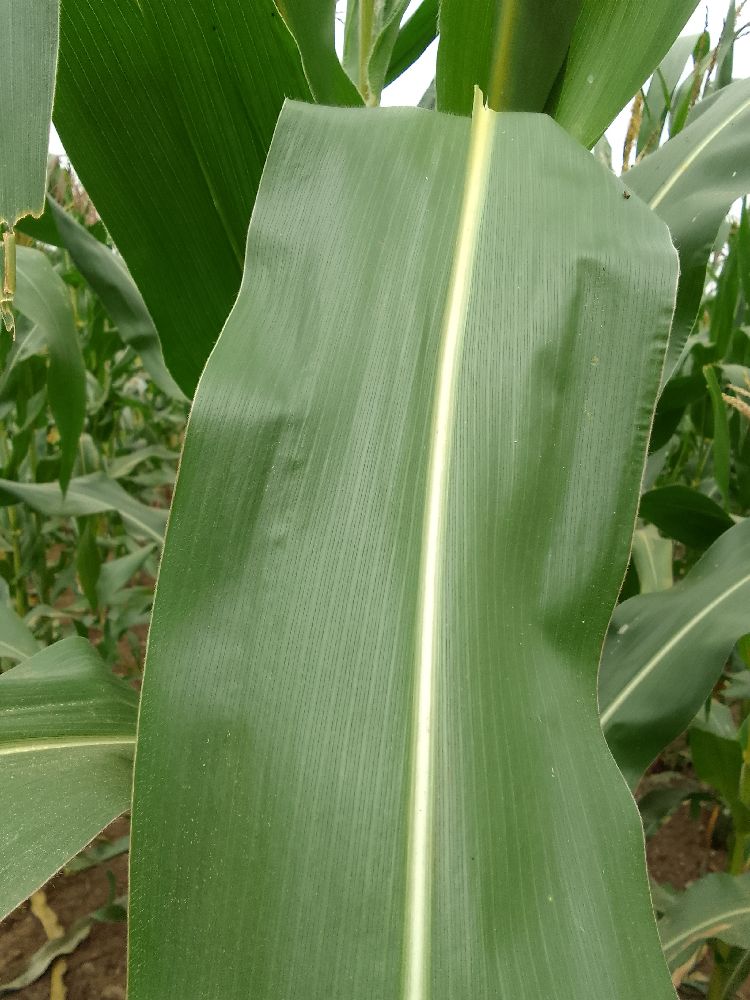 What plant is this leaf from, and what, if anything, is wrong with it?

maize, healthy
